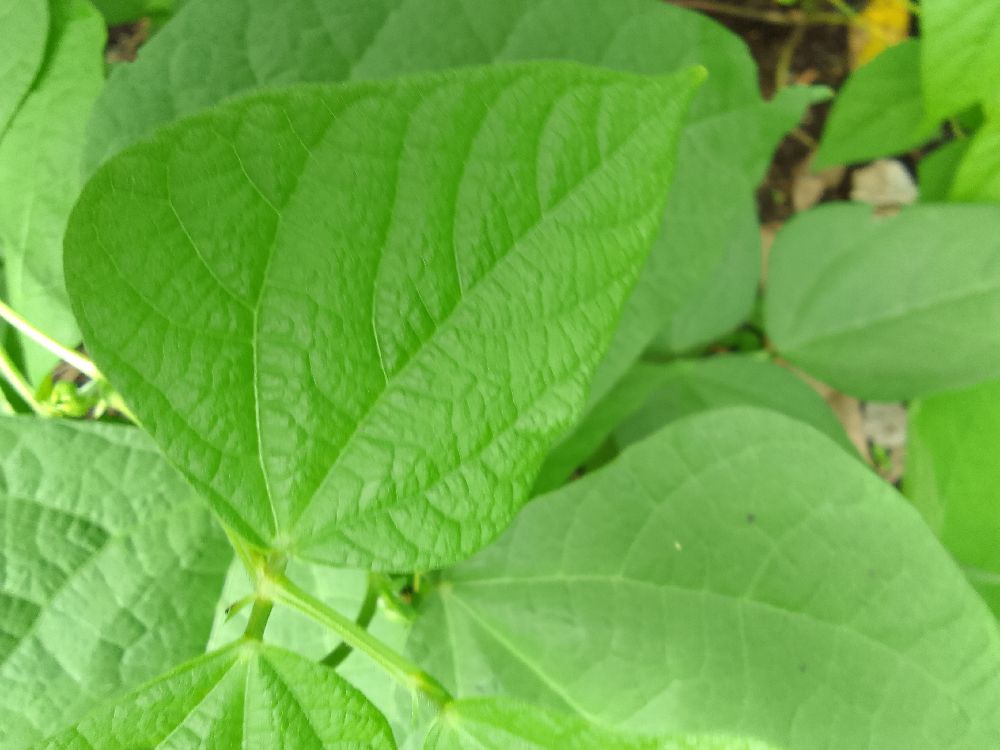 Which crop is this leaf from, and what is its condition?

common bean, healthy
